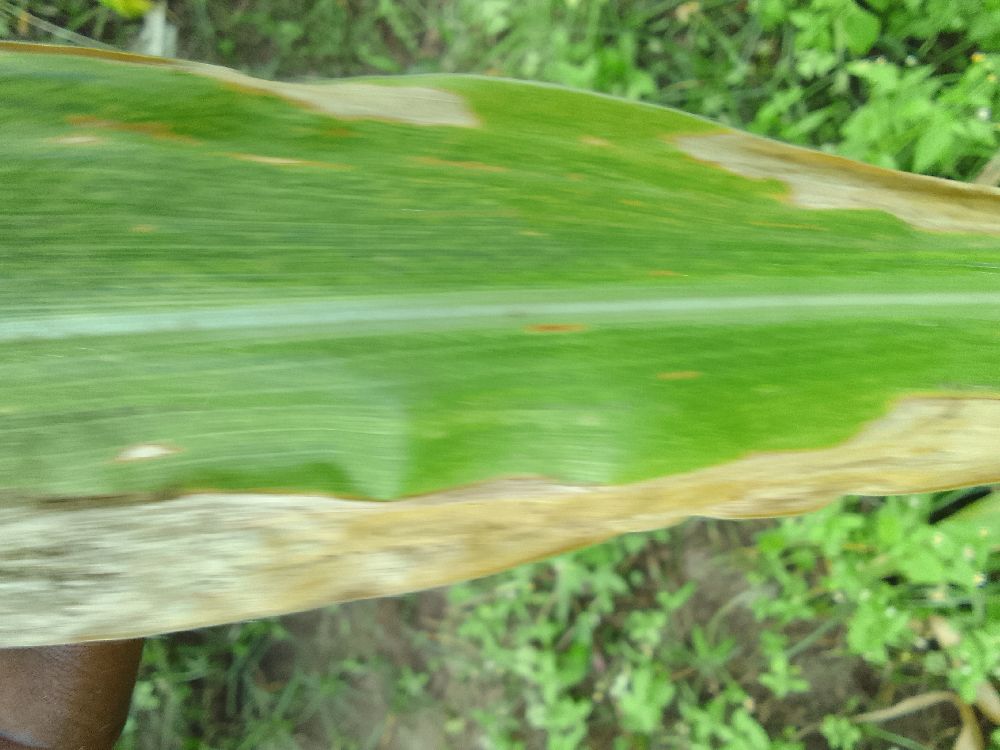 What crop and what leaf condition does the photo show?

maize, maize lethal necrosis
